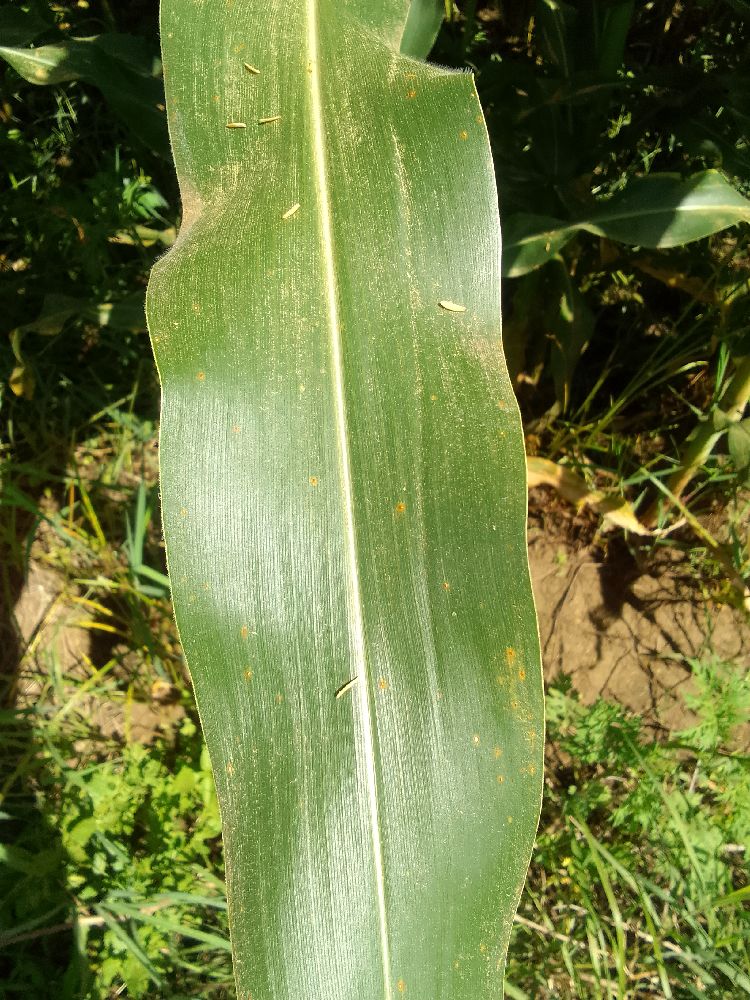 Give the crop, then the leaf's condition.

maize, healthy
